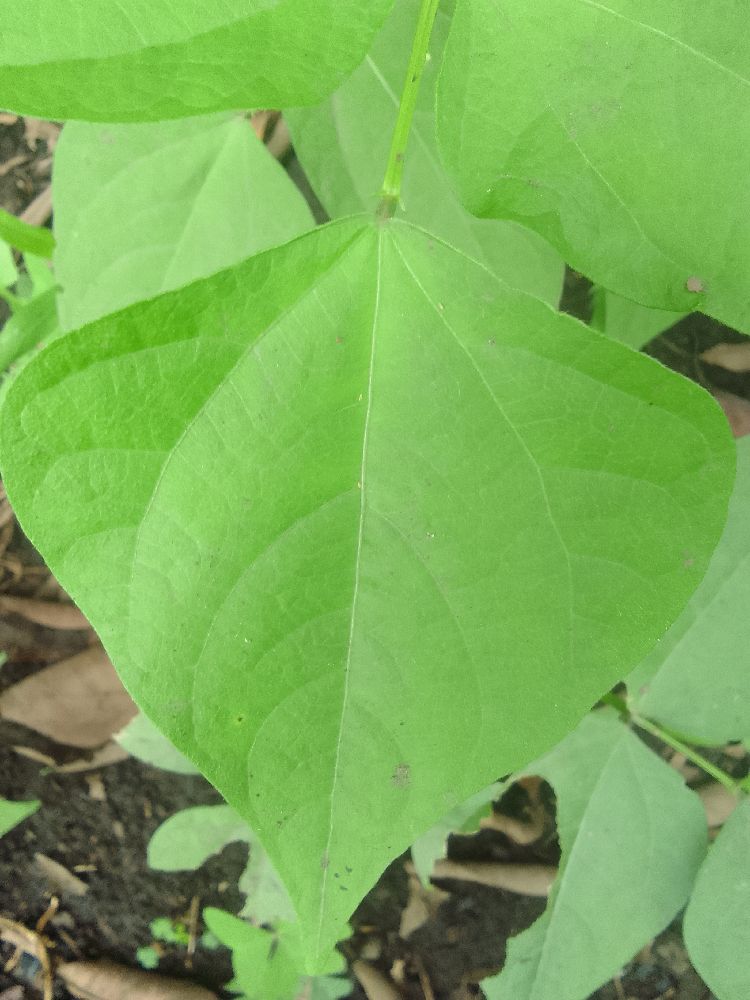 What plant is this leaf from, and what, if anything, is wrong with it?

common bean, healthy
